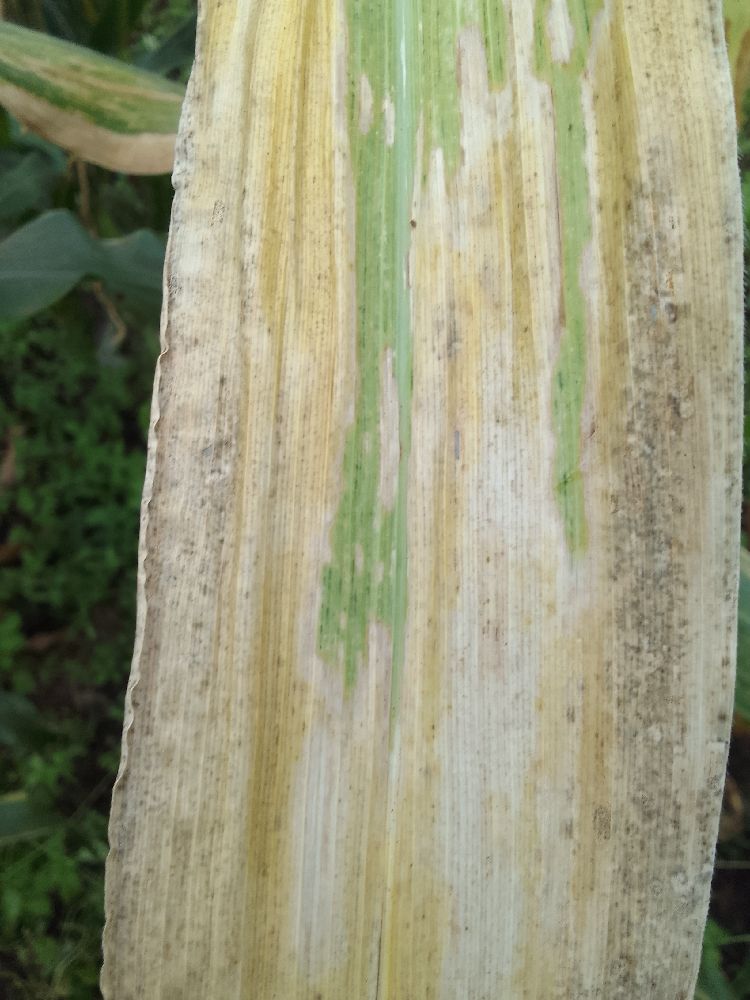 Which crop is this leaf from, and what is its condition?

maize, maize lethal necrosis
